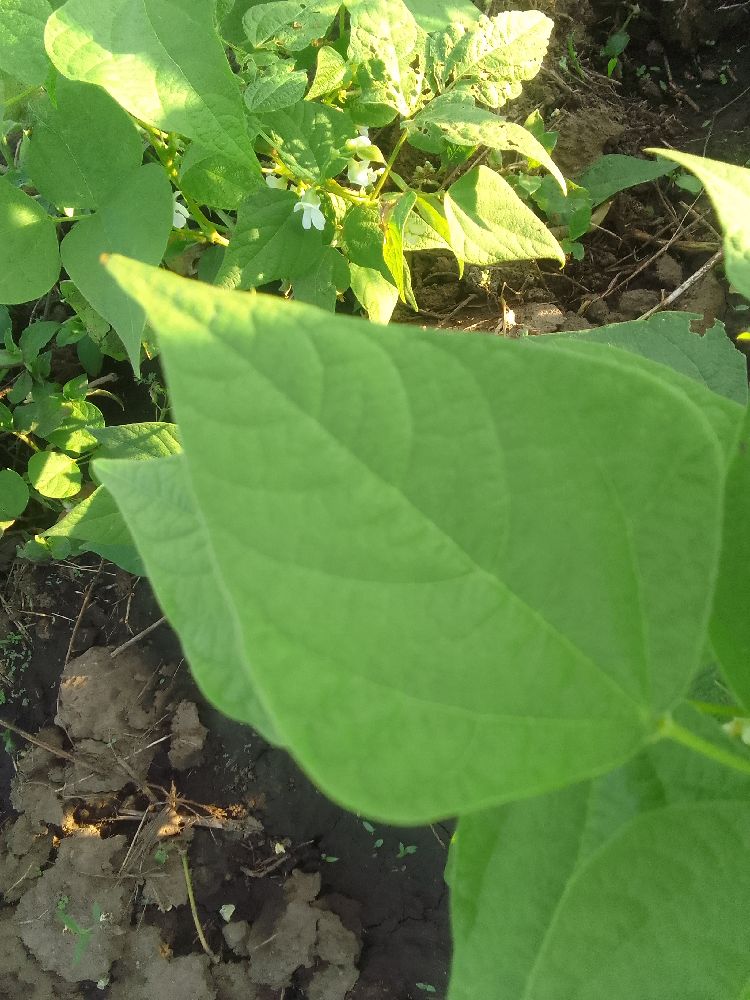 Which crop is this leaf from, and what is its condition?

common bean, healthy
